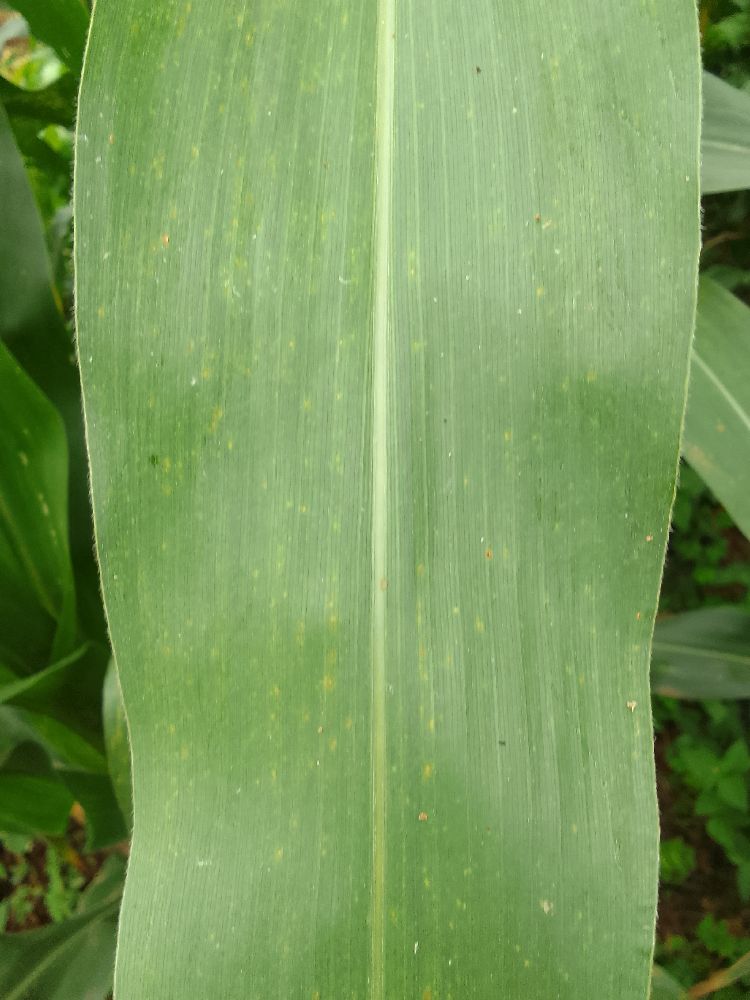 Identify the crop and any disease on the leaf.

maize, healthy
